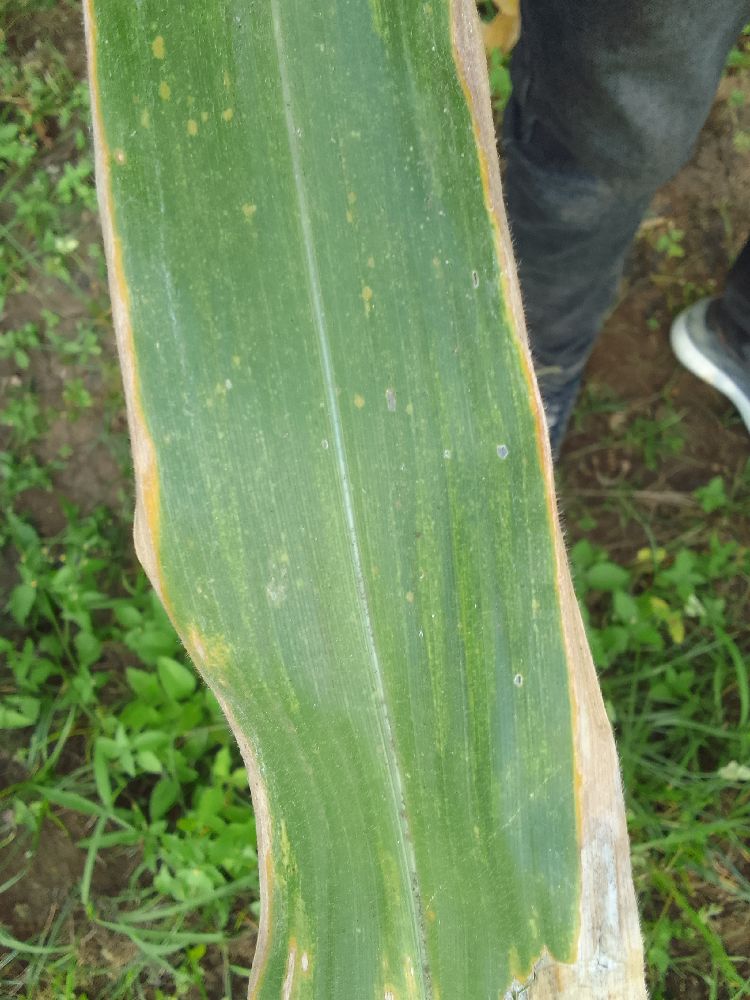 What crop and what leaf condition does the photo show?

maize, maize lethal necrosis
